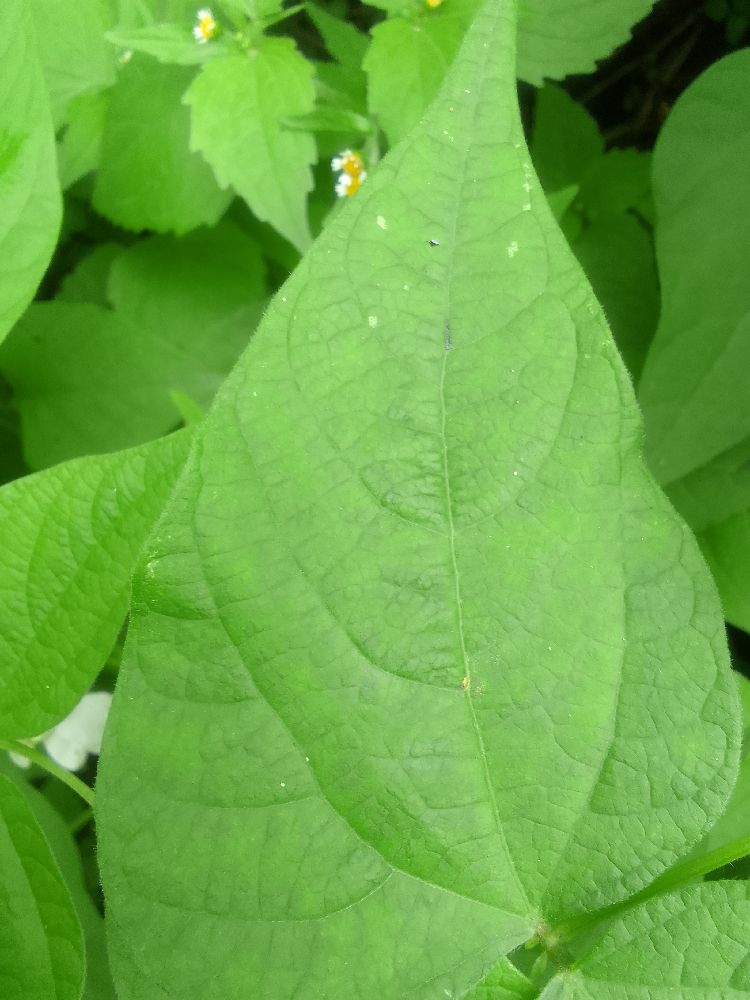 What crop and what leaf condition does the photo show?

common bean, healthy
